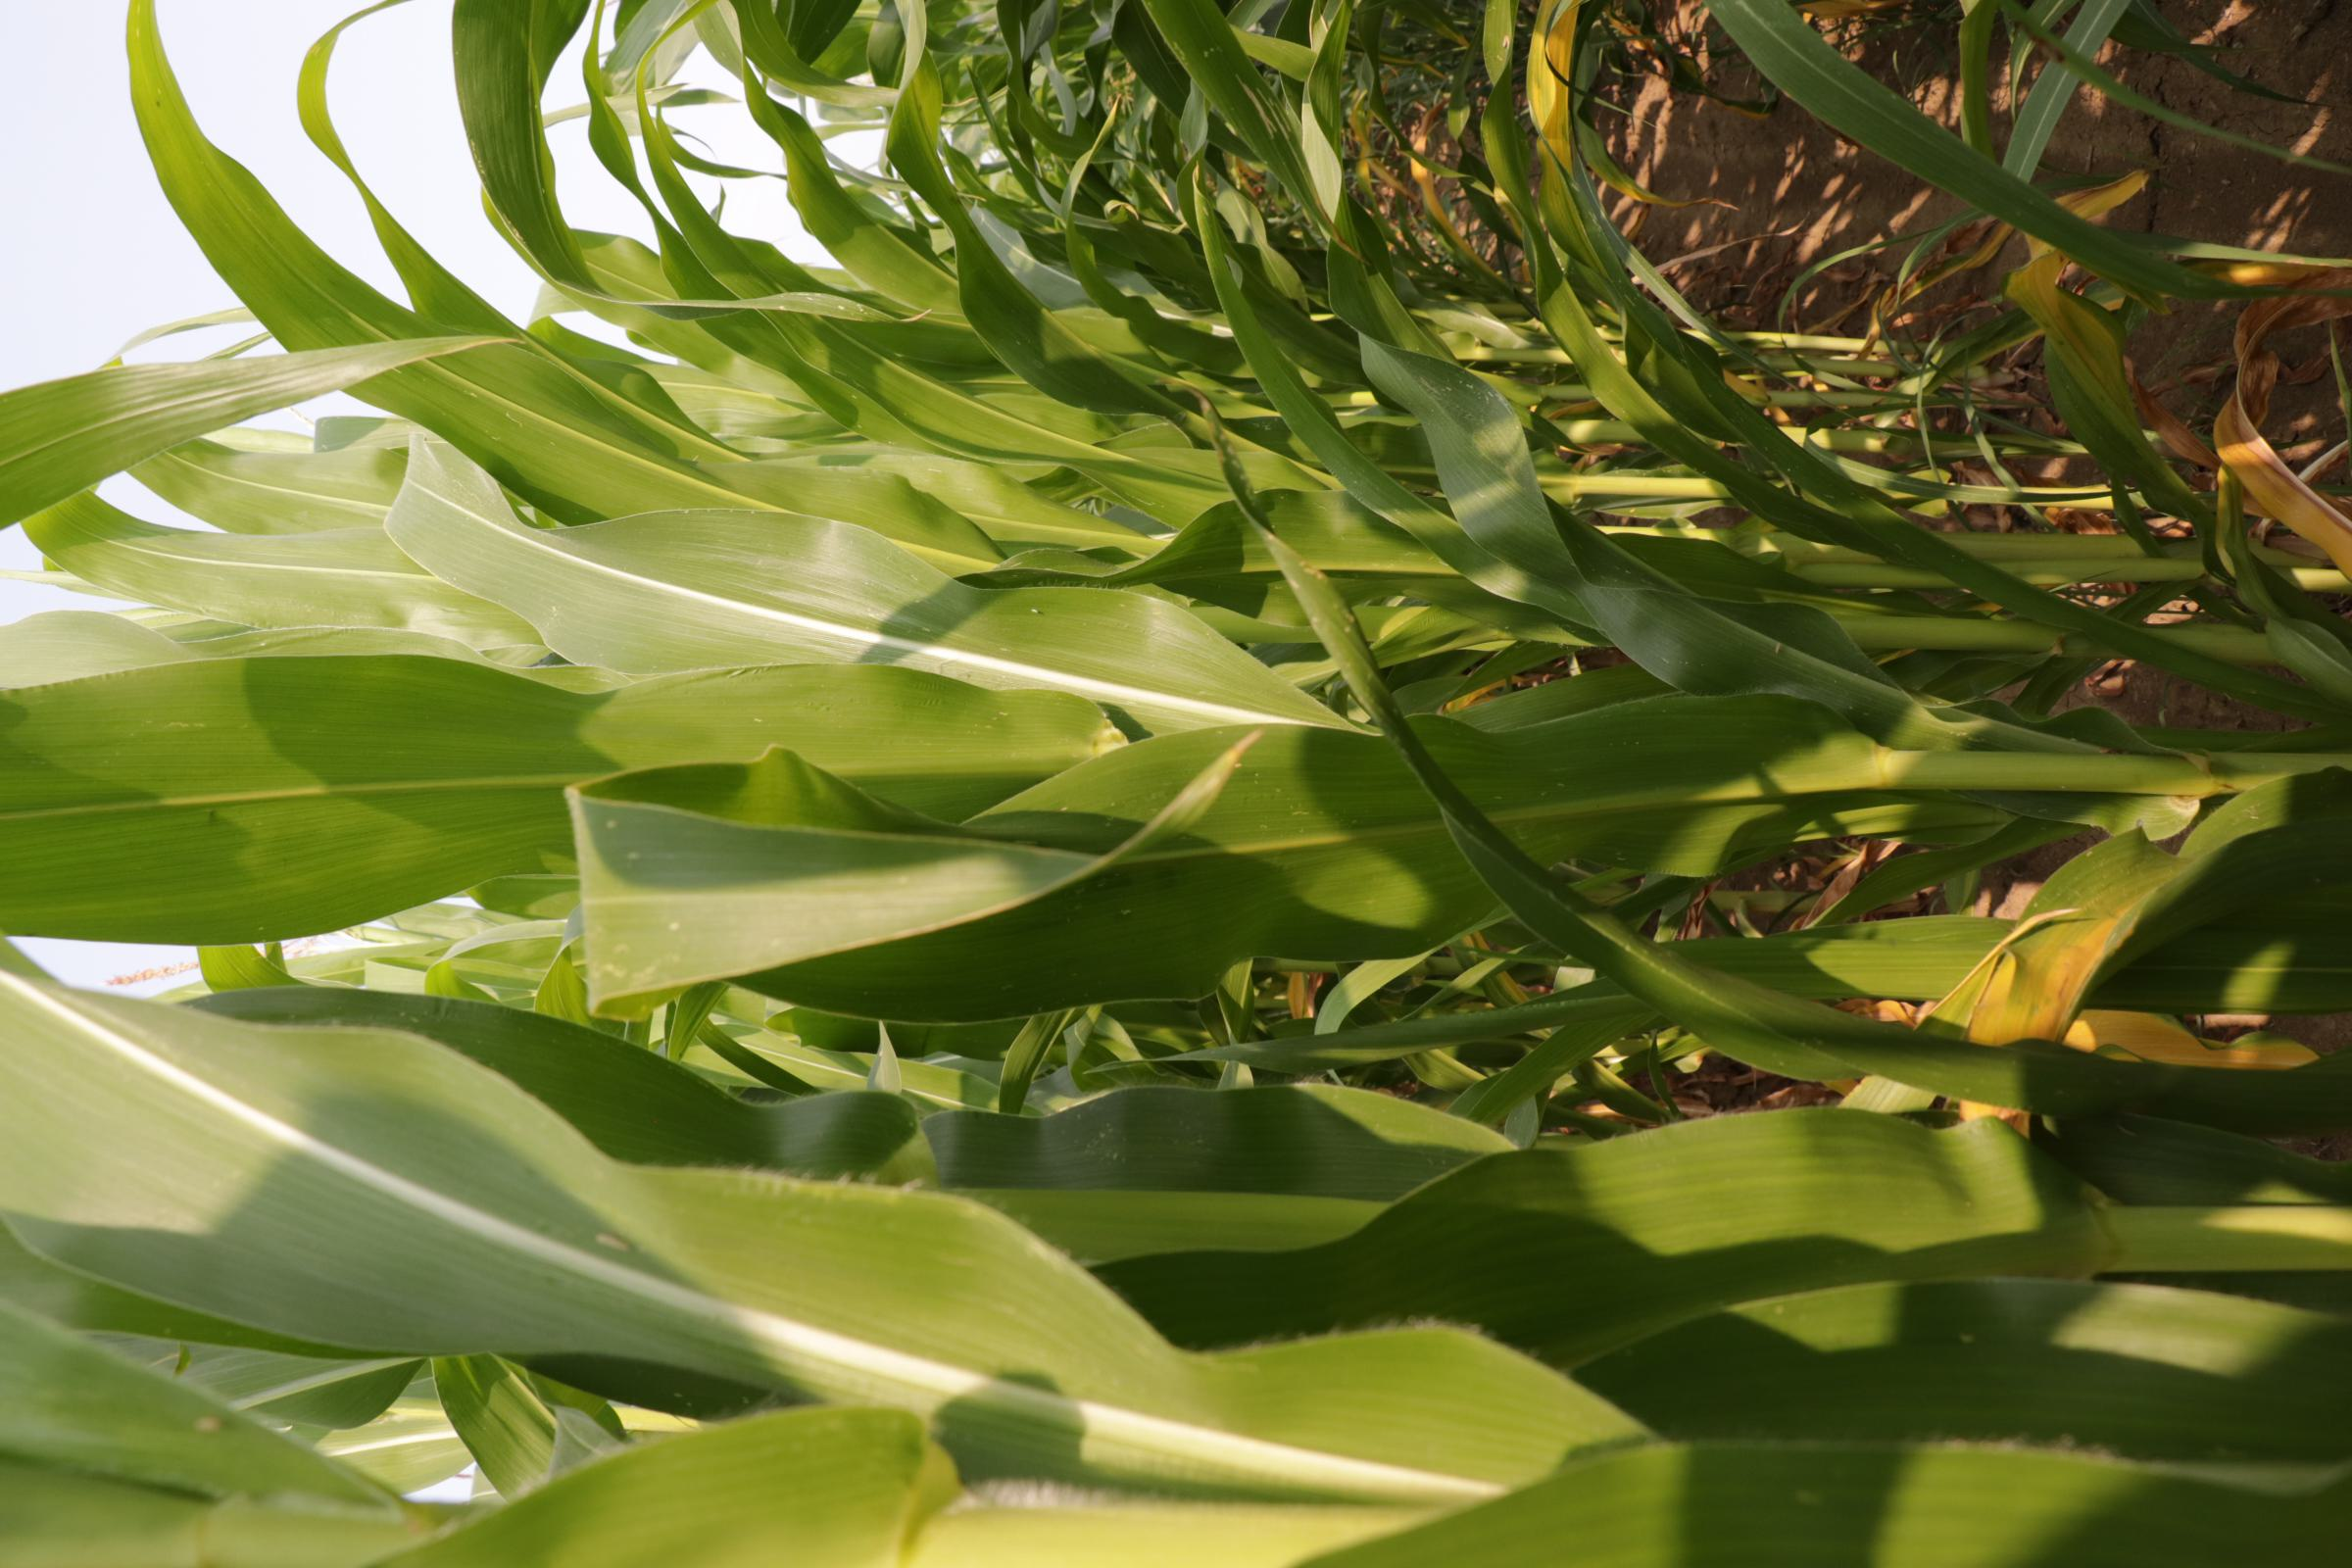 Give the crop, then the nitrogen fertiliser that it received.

maize, reduced nitrogen fertilisation
